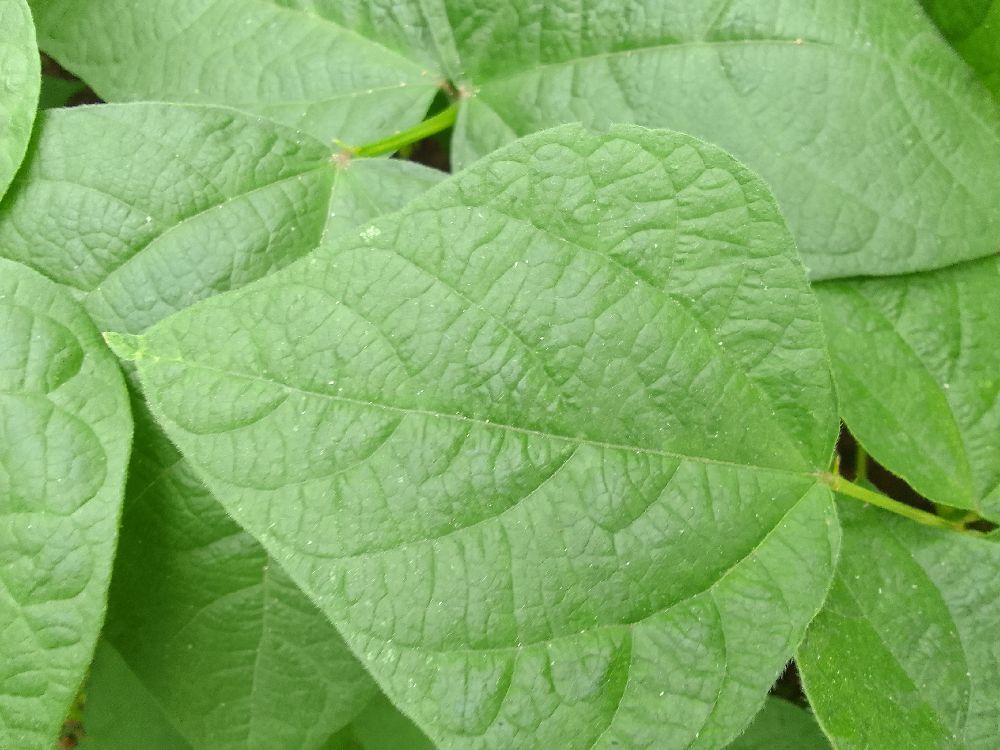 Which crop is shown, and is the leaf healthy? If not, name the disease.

common bean, healthy
